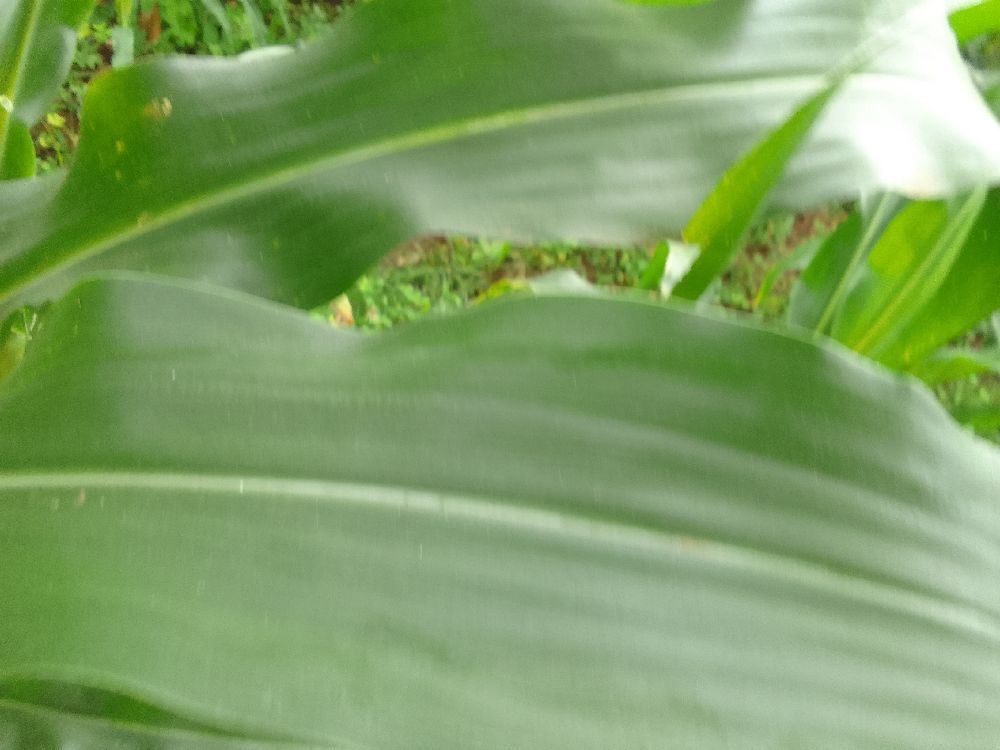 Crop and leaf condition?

maize, healthy
